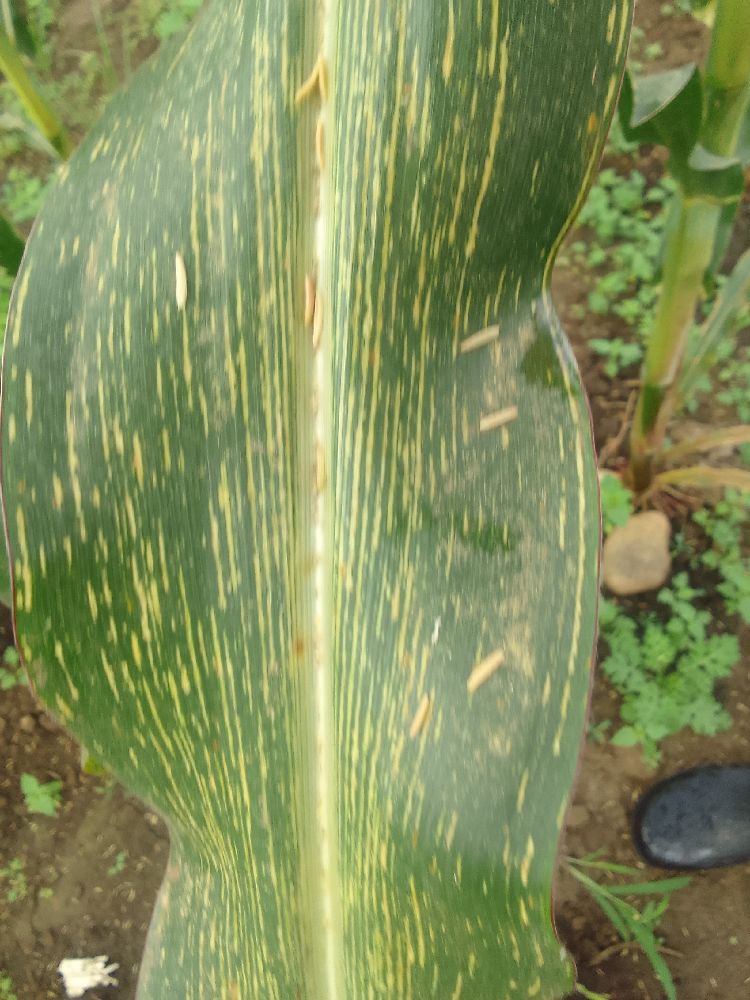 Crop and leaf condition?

maize, maize streak virus
